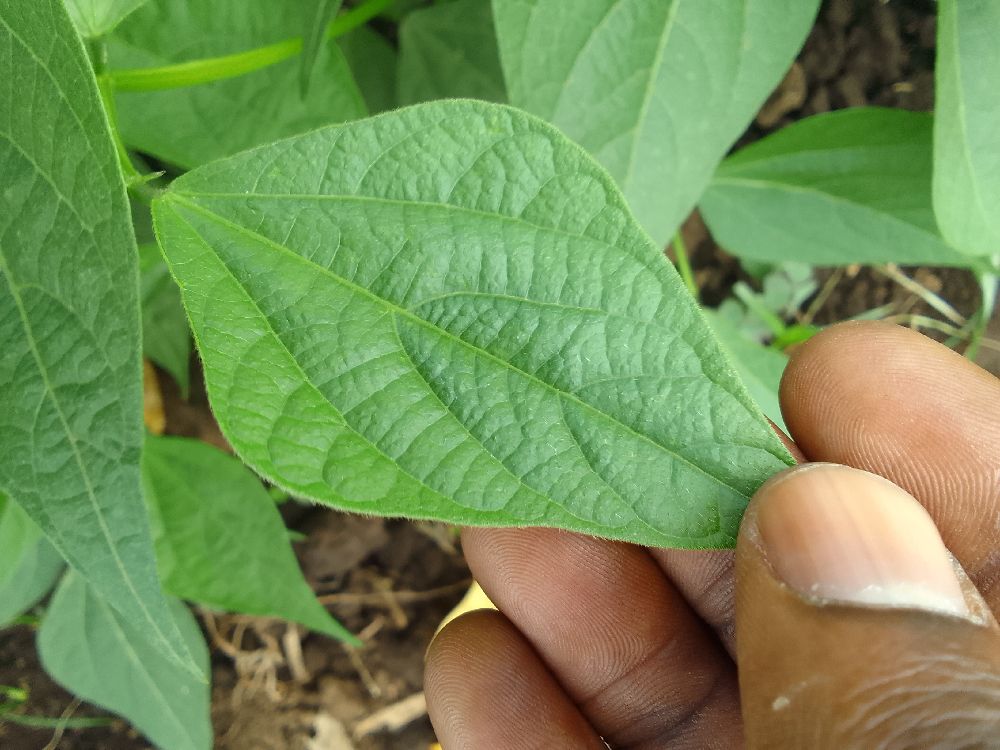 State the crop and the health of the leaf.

common bean, healthy
